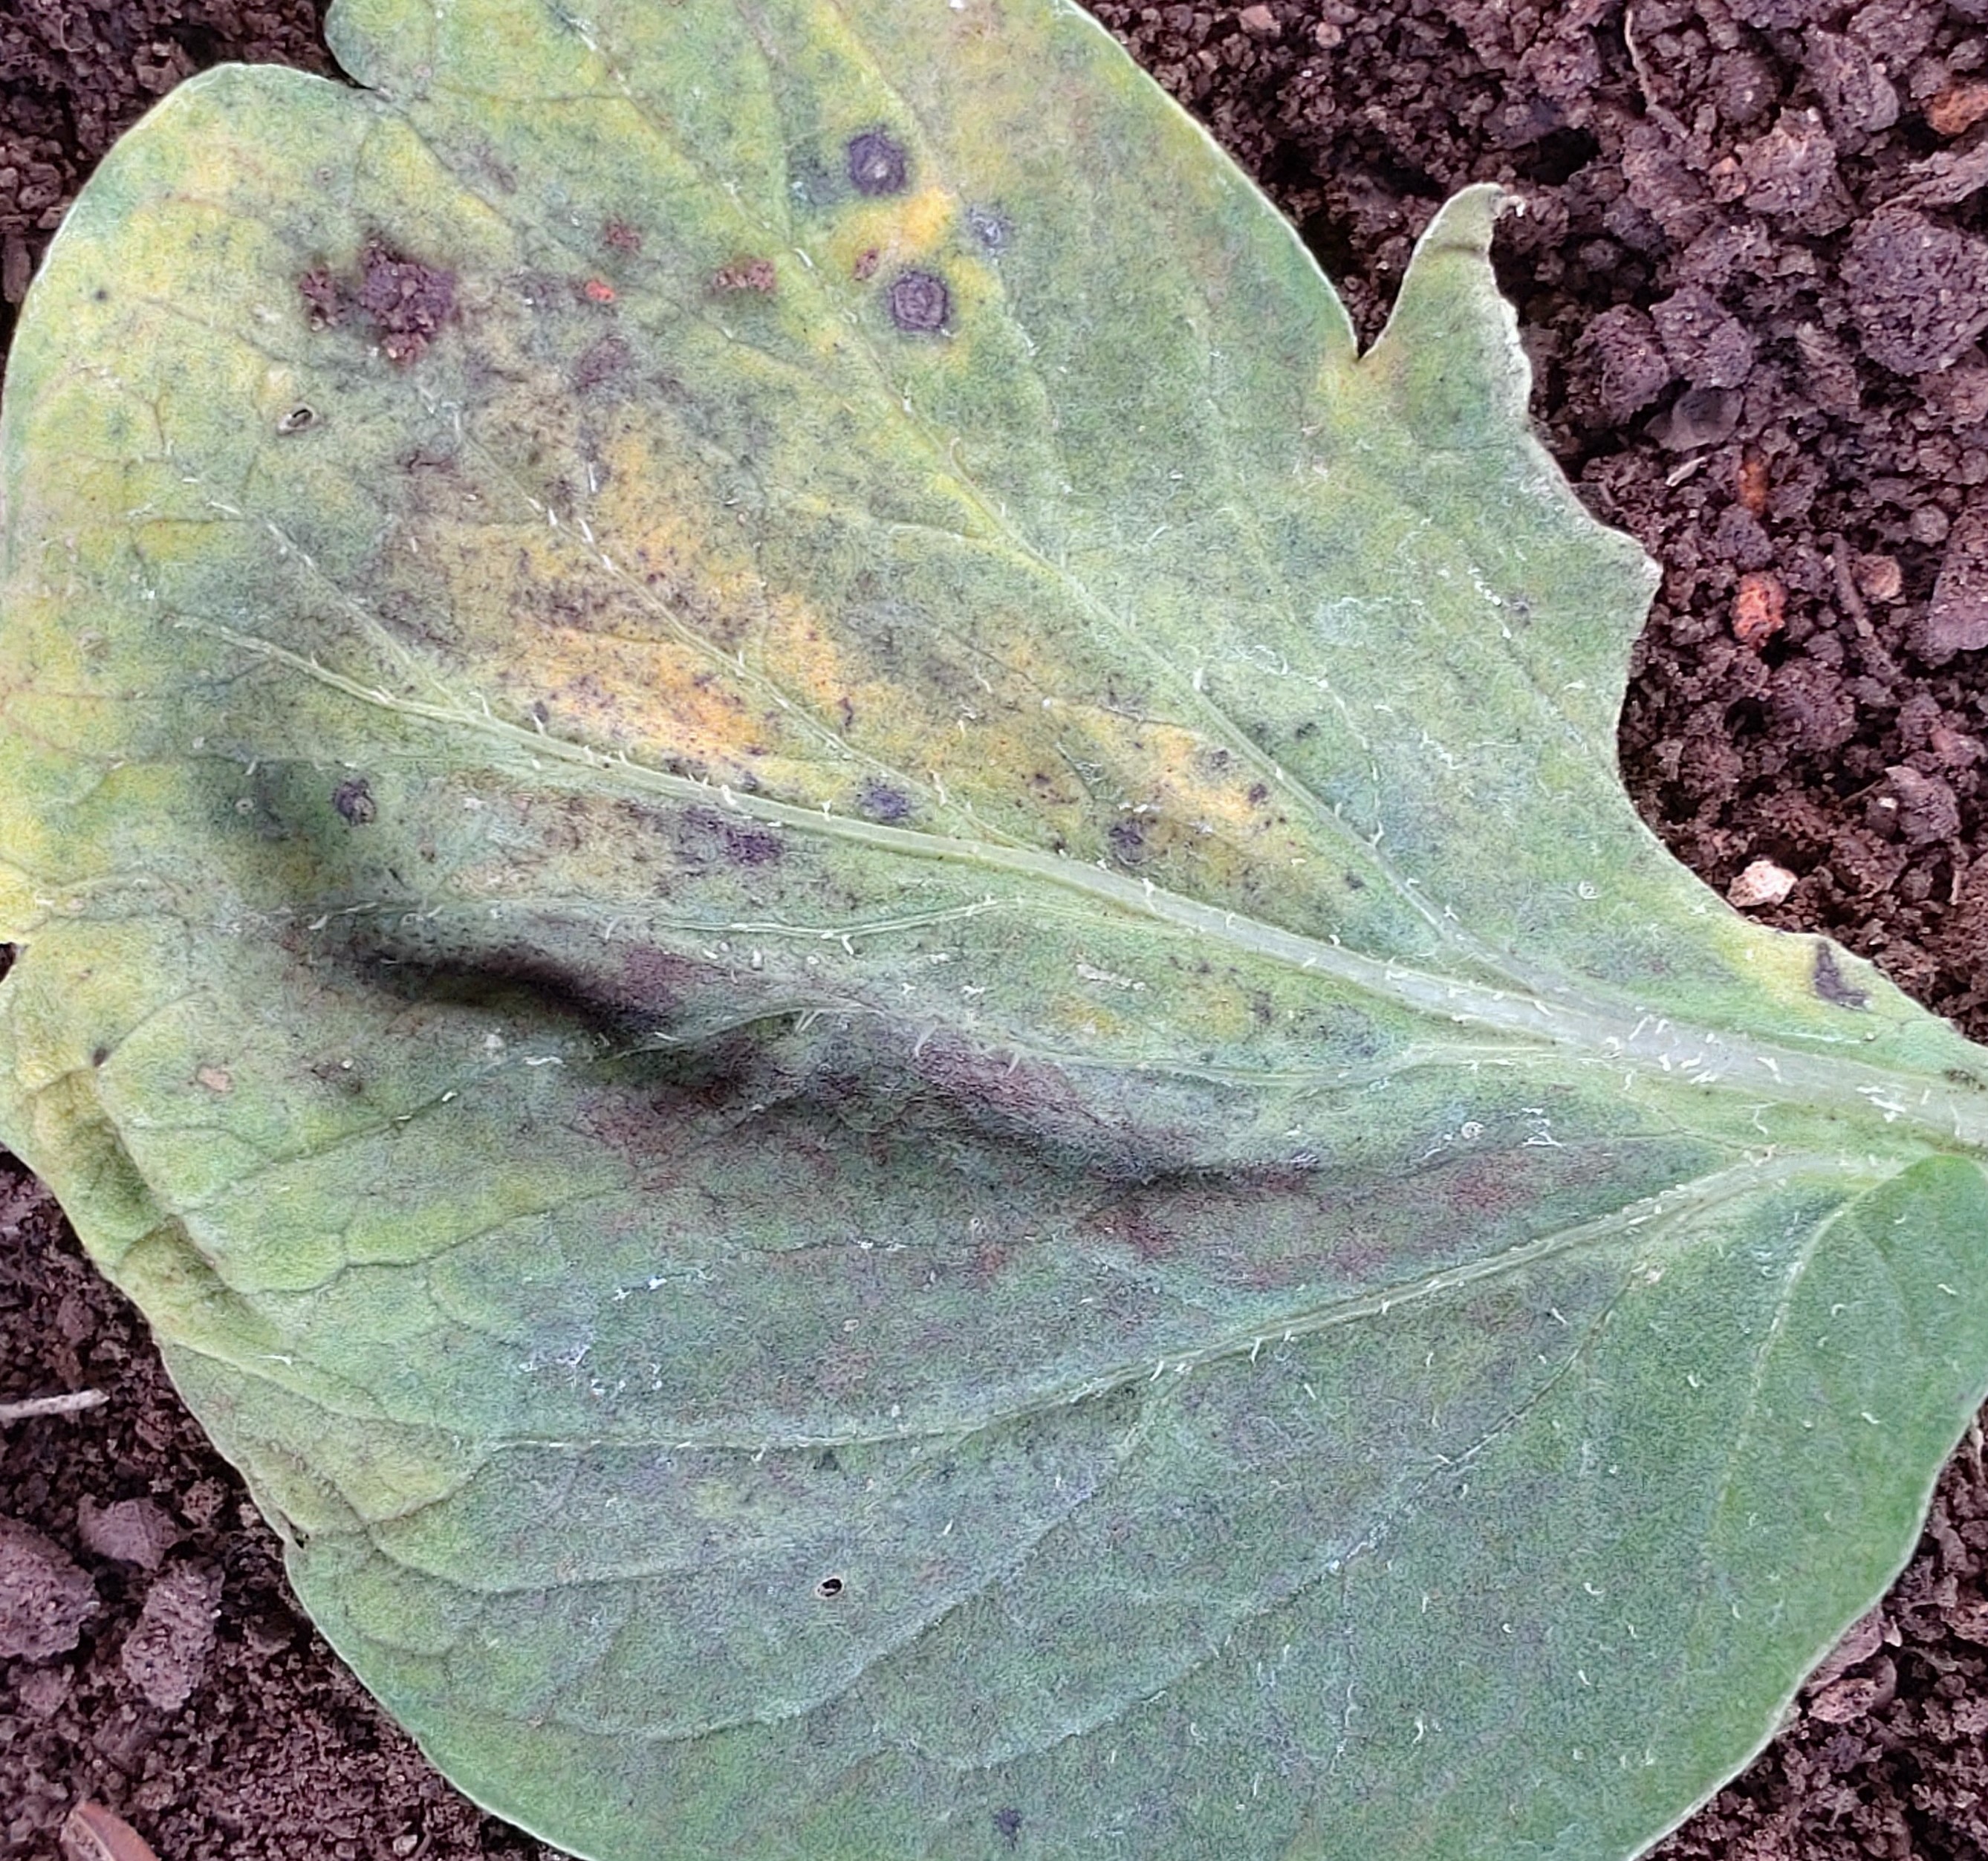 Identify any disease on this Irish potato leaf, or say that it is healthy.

late blight
